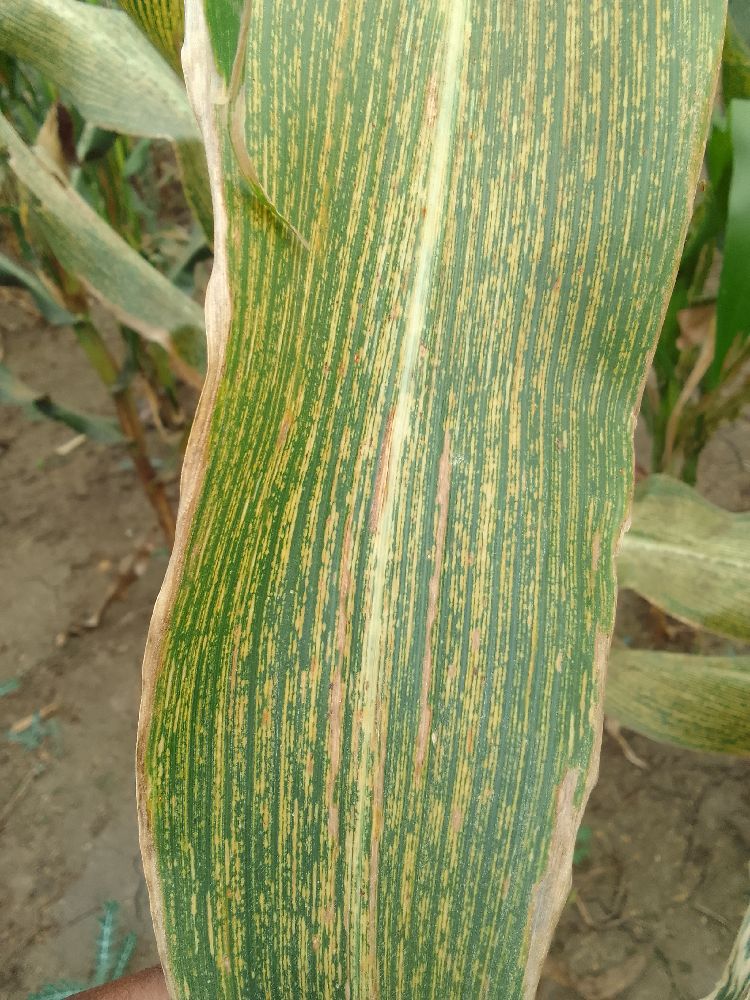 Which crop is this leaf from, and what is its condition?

maize, maize streak virus
